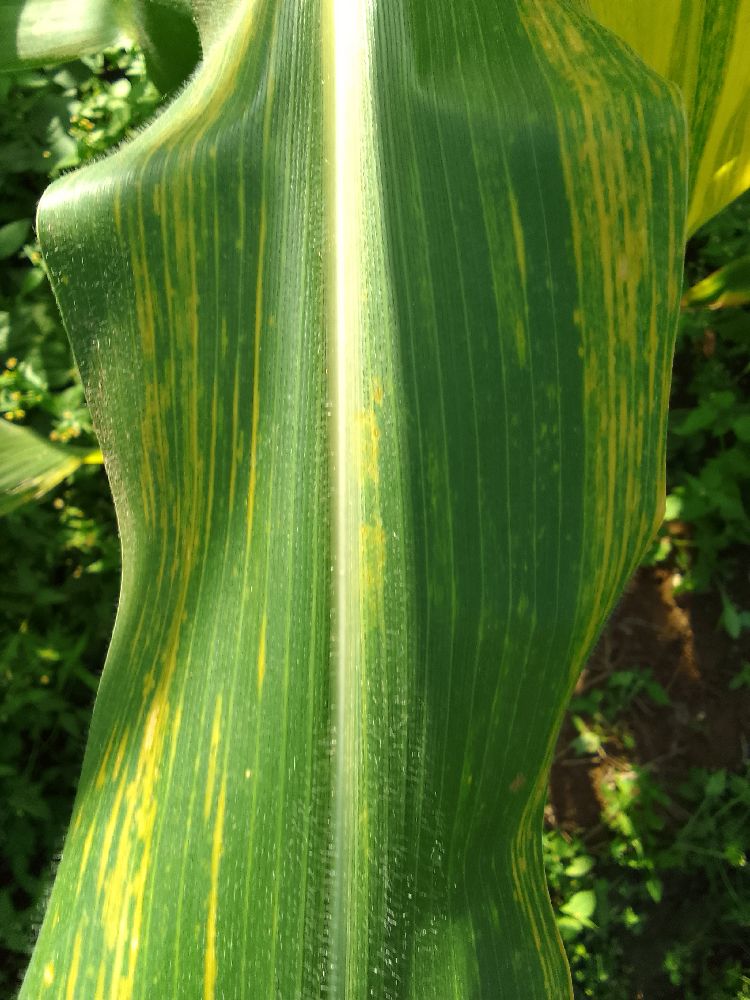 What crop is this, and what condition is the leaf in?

maize, maize lethal necrosis
